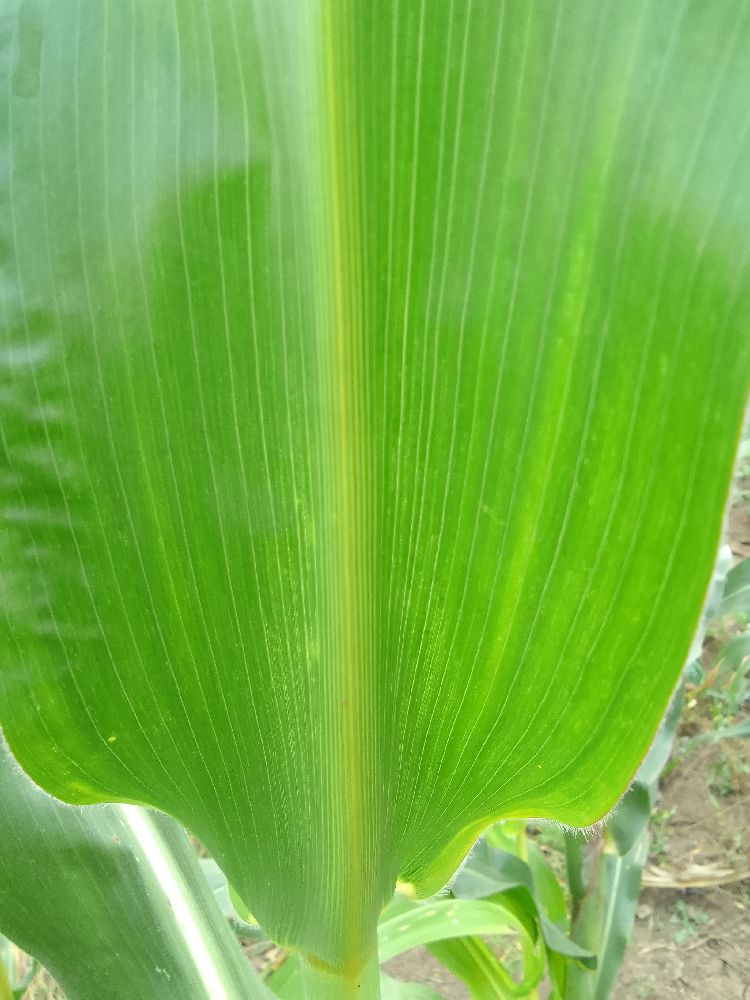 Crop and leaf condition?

maize, healthy
